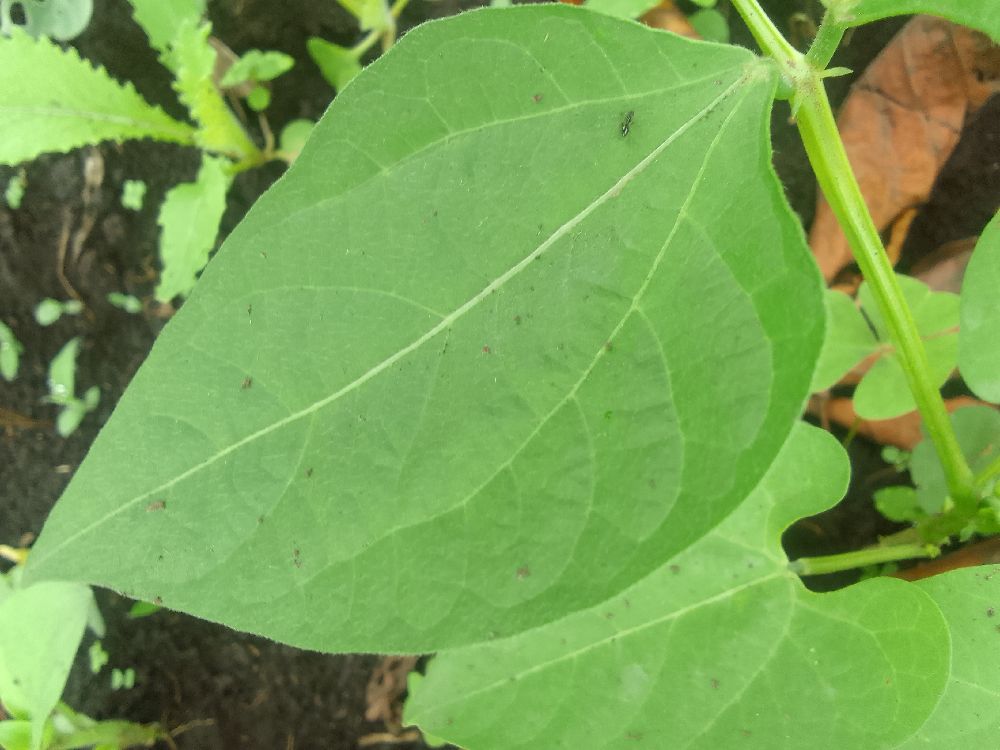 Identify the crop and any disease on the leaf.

common bean, healthy
